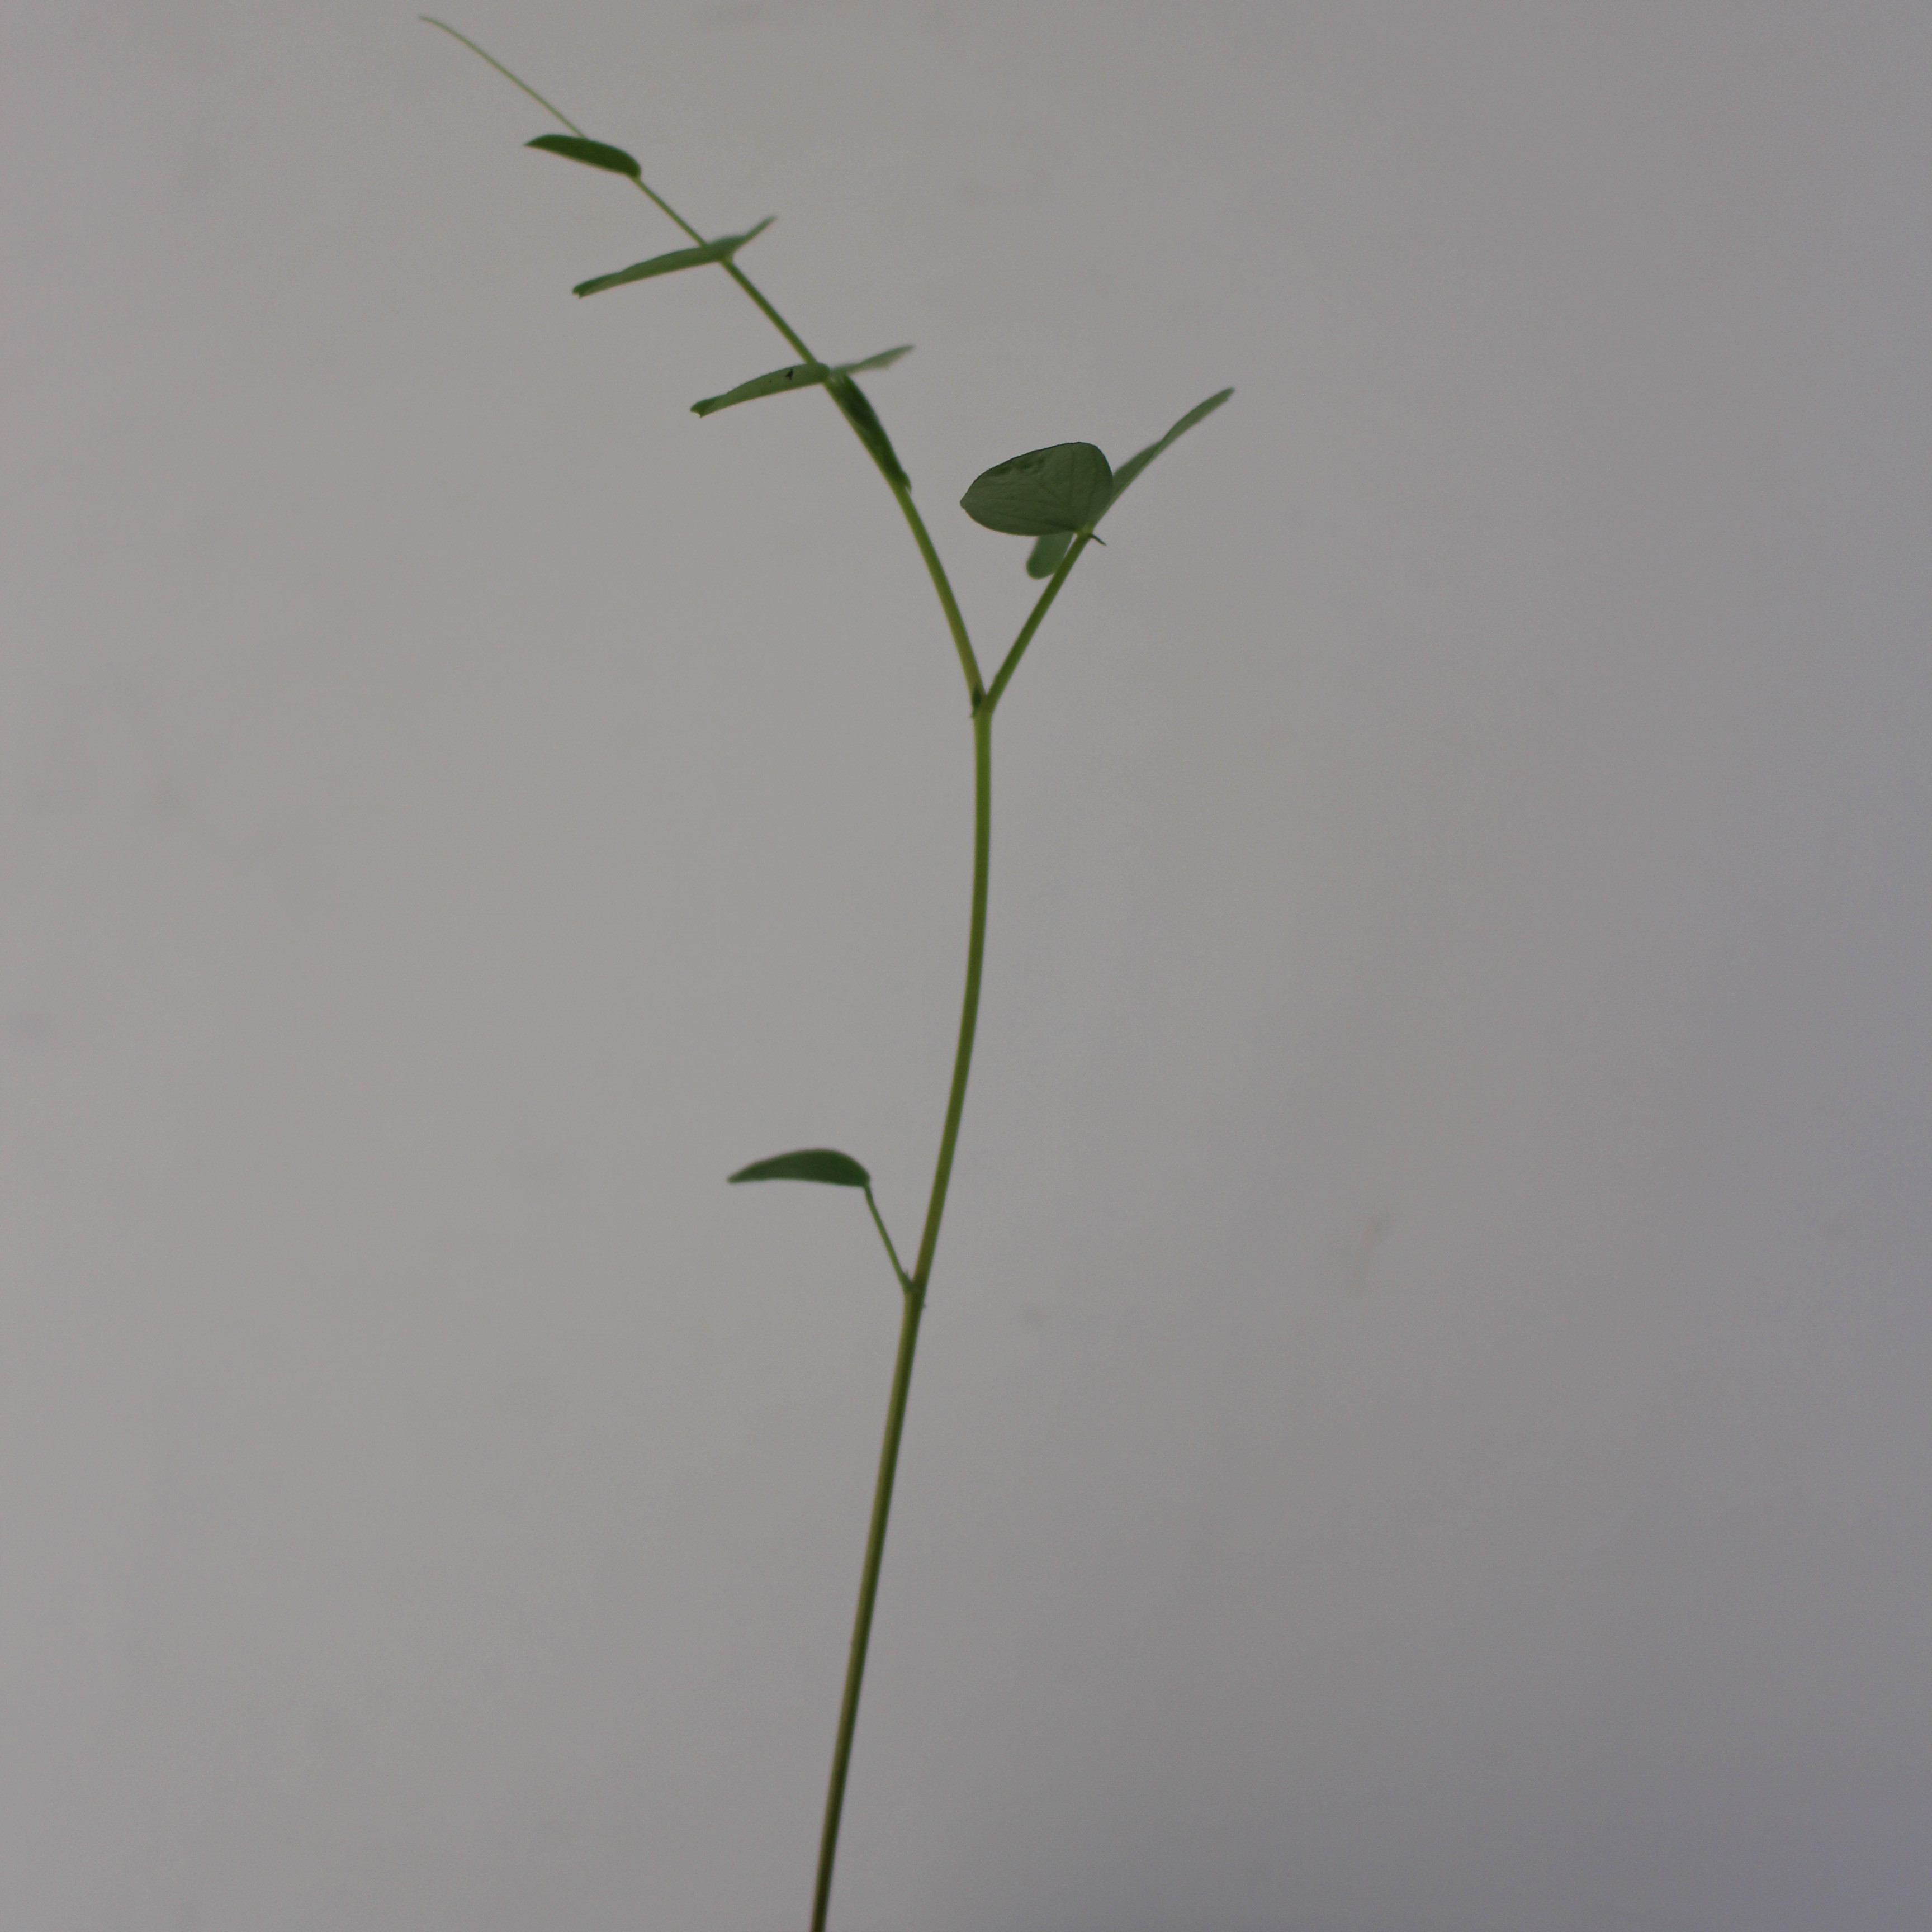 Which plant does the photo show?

Vicia sativa
